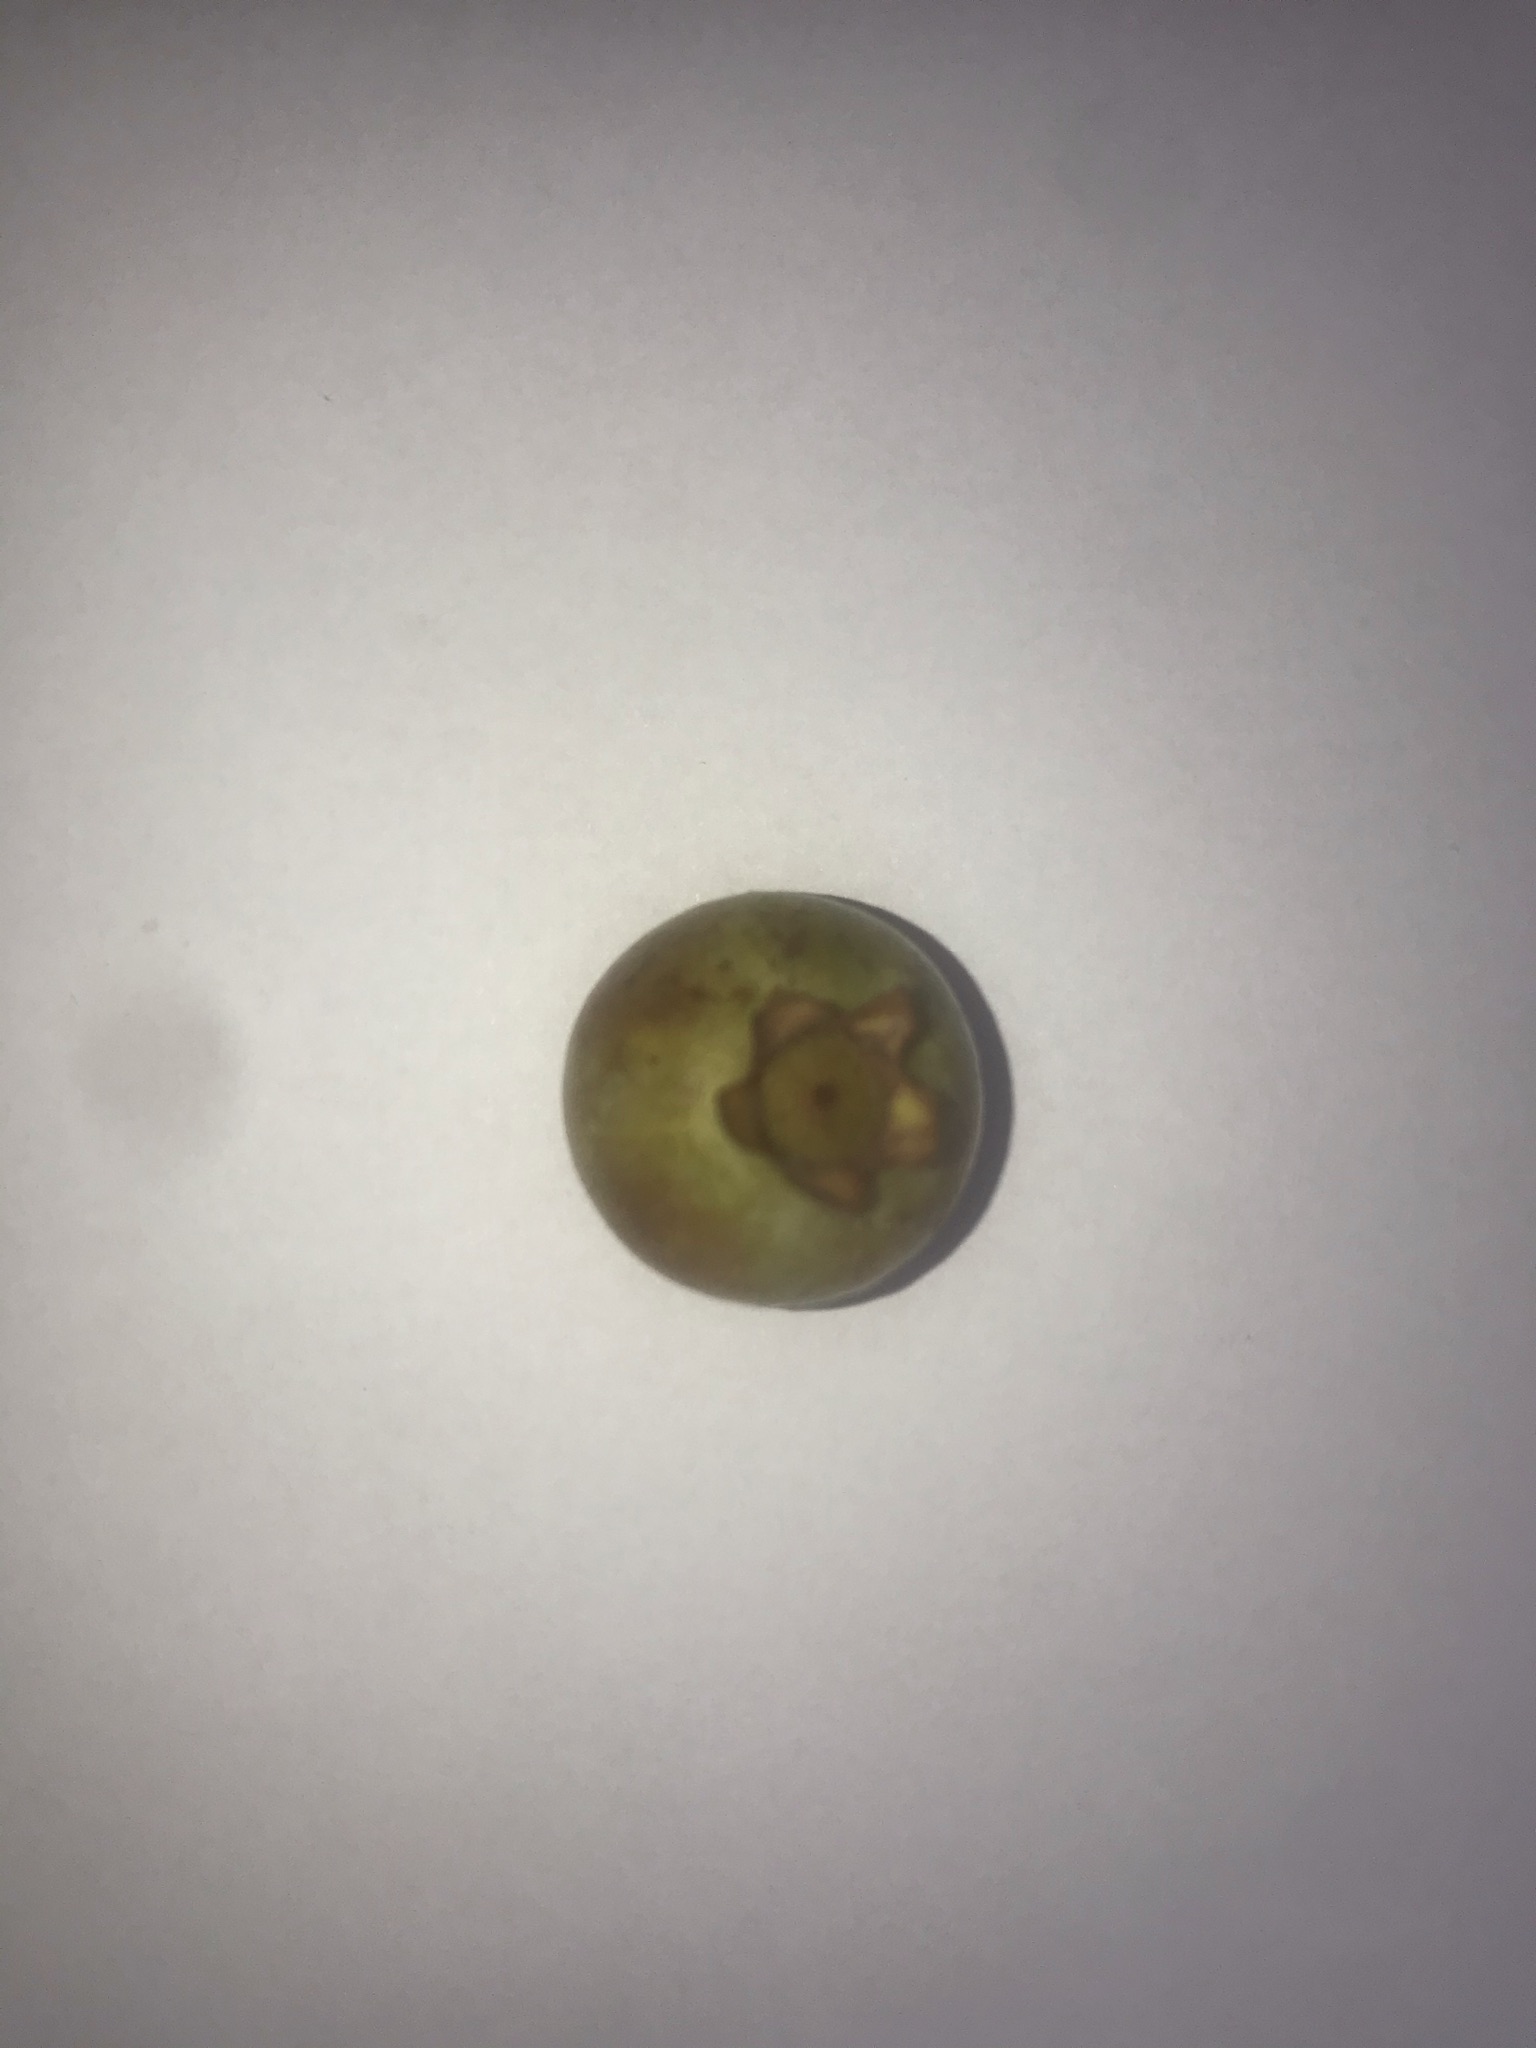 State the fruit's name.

gabiroba
